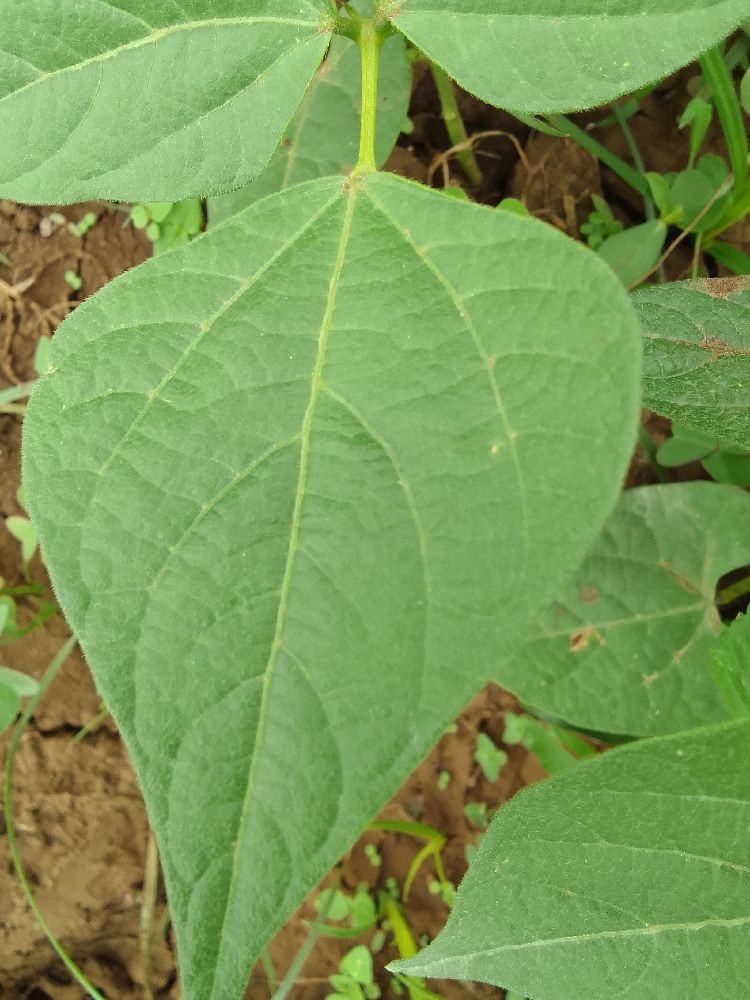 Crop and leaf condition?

common bean, healthy
